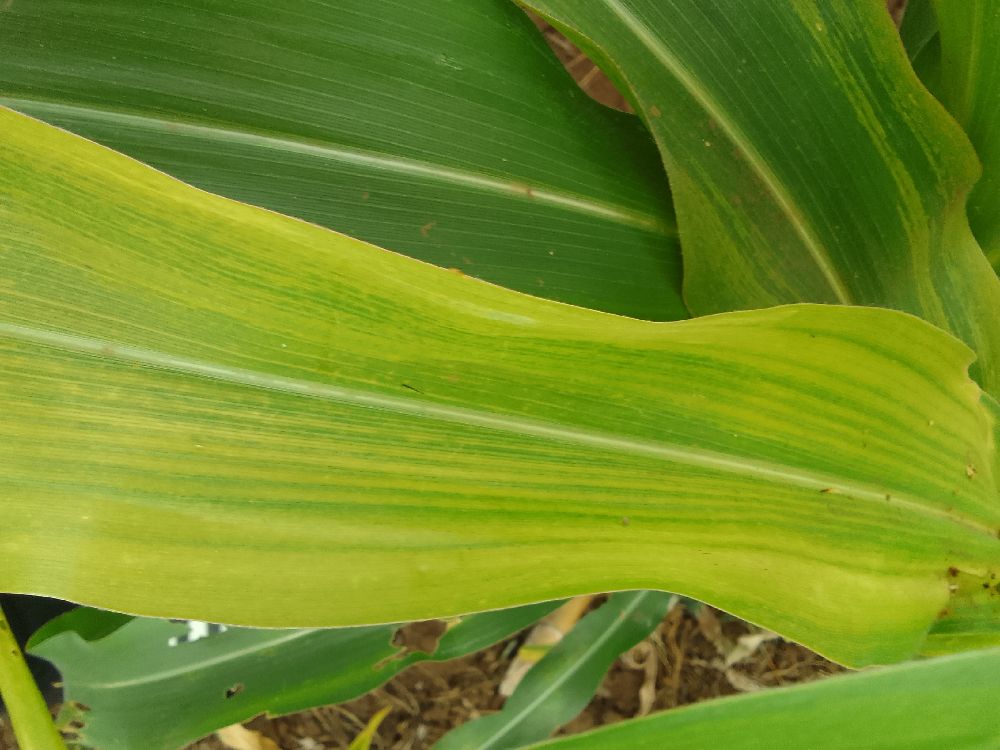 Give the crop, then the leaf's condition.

maize, maize lethal necrosis
